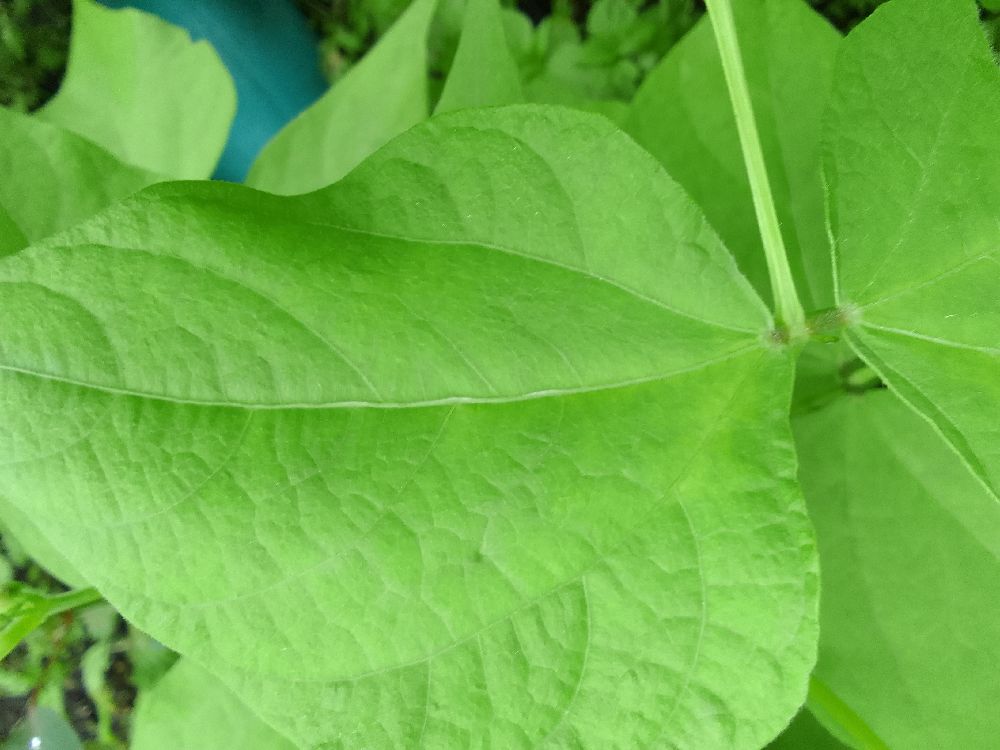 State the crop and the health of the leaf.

common bean, healthy
